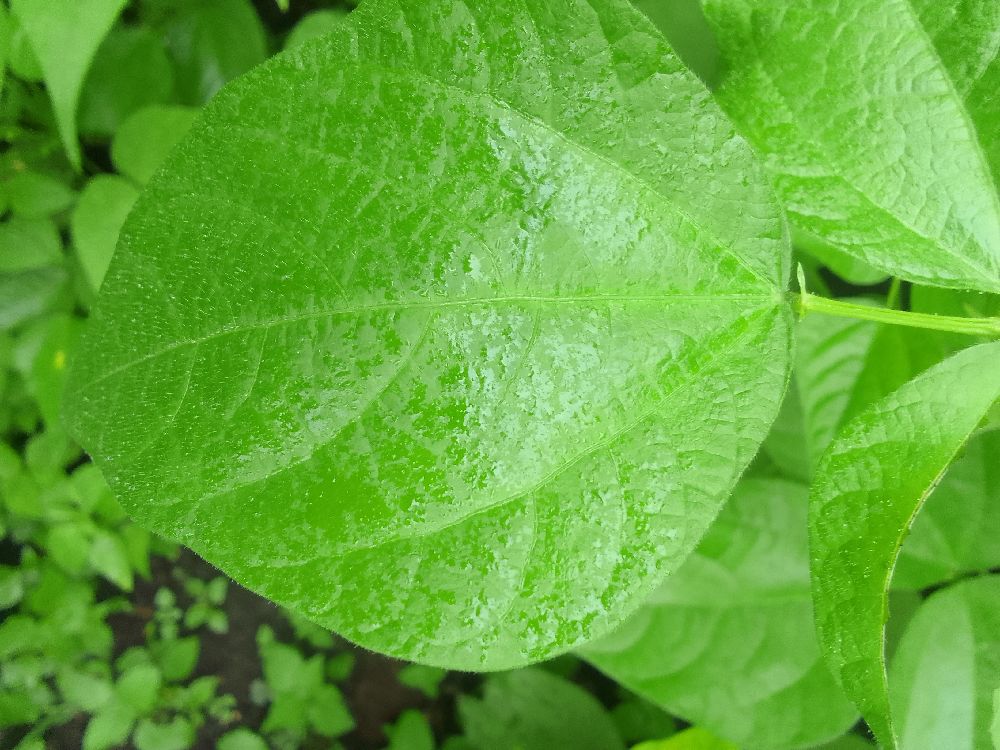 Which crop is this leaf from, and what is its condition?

common bean, healthy
